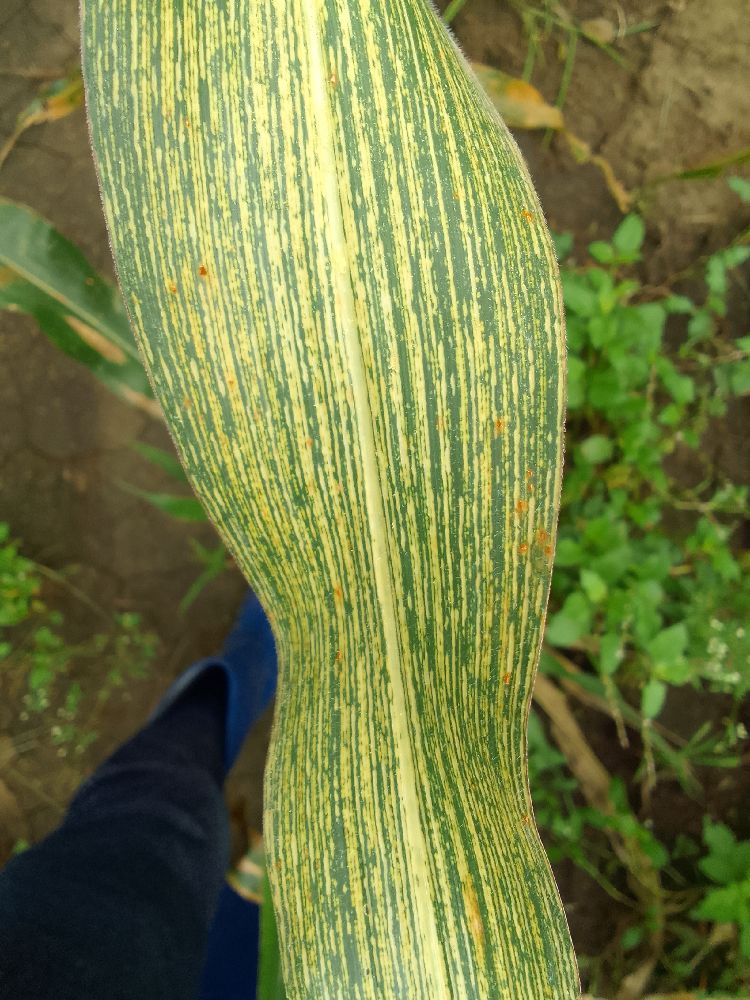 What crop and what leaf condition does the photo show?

maize, maize streak virus
